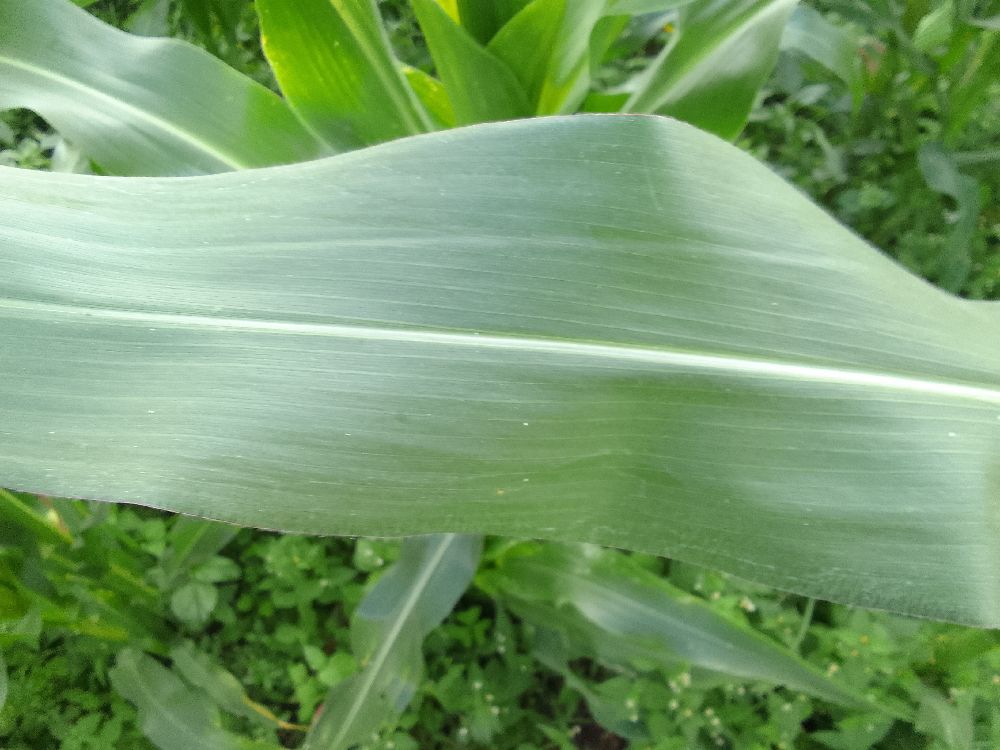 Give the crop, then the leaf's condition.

maize, healthy
